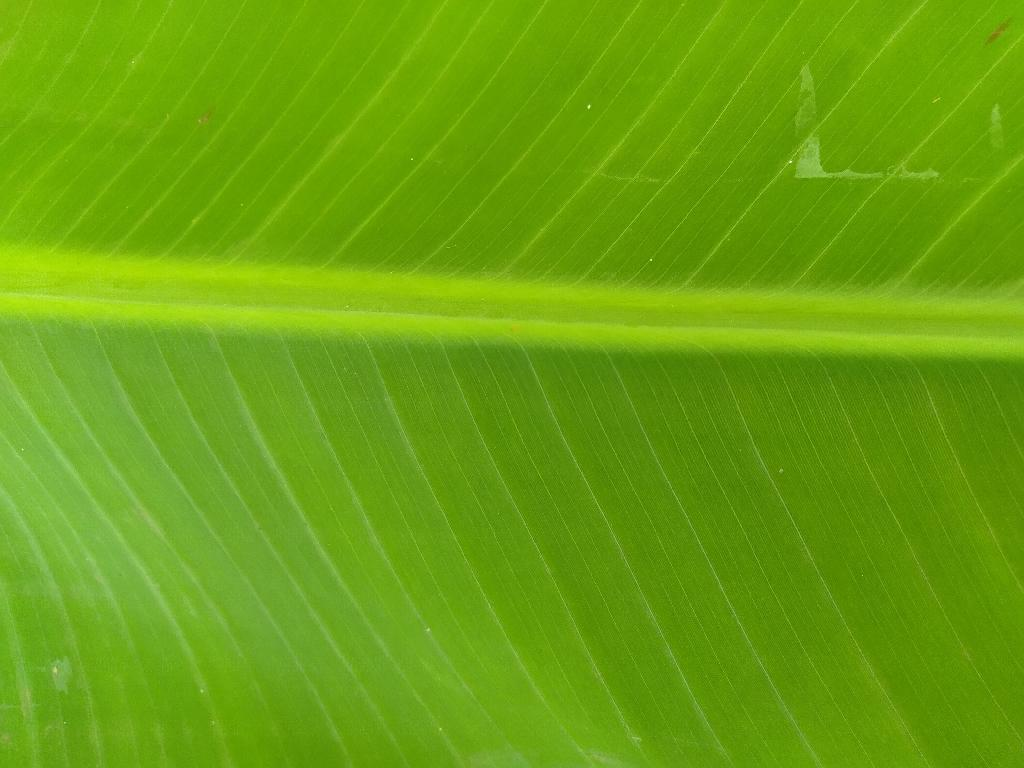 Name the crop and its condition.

banana, healthy
